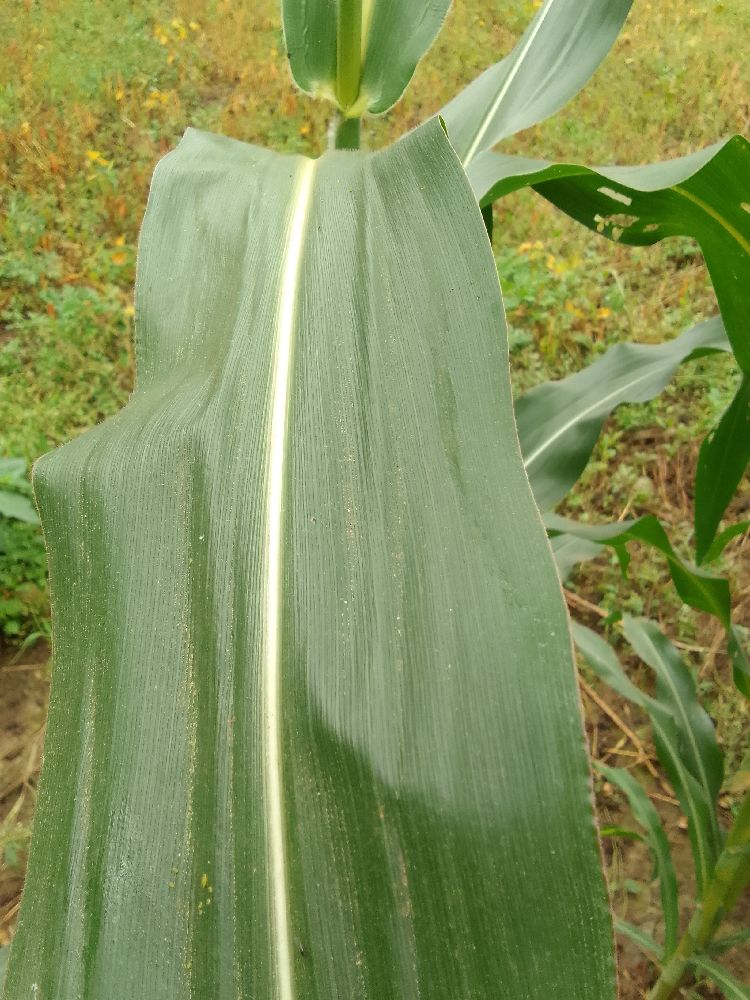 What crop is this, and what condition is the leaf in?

maize, healthy
